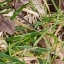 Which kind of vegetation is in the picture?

grass
